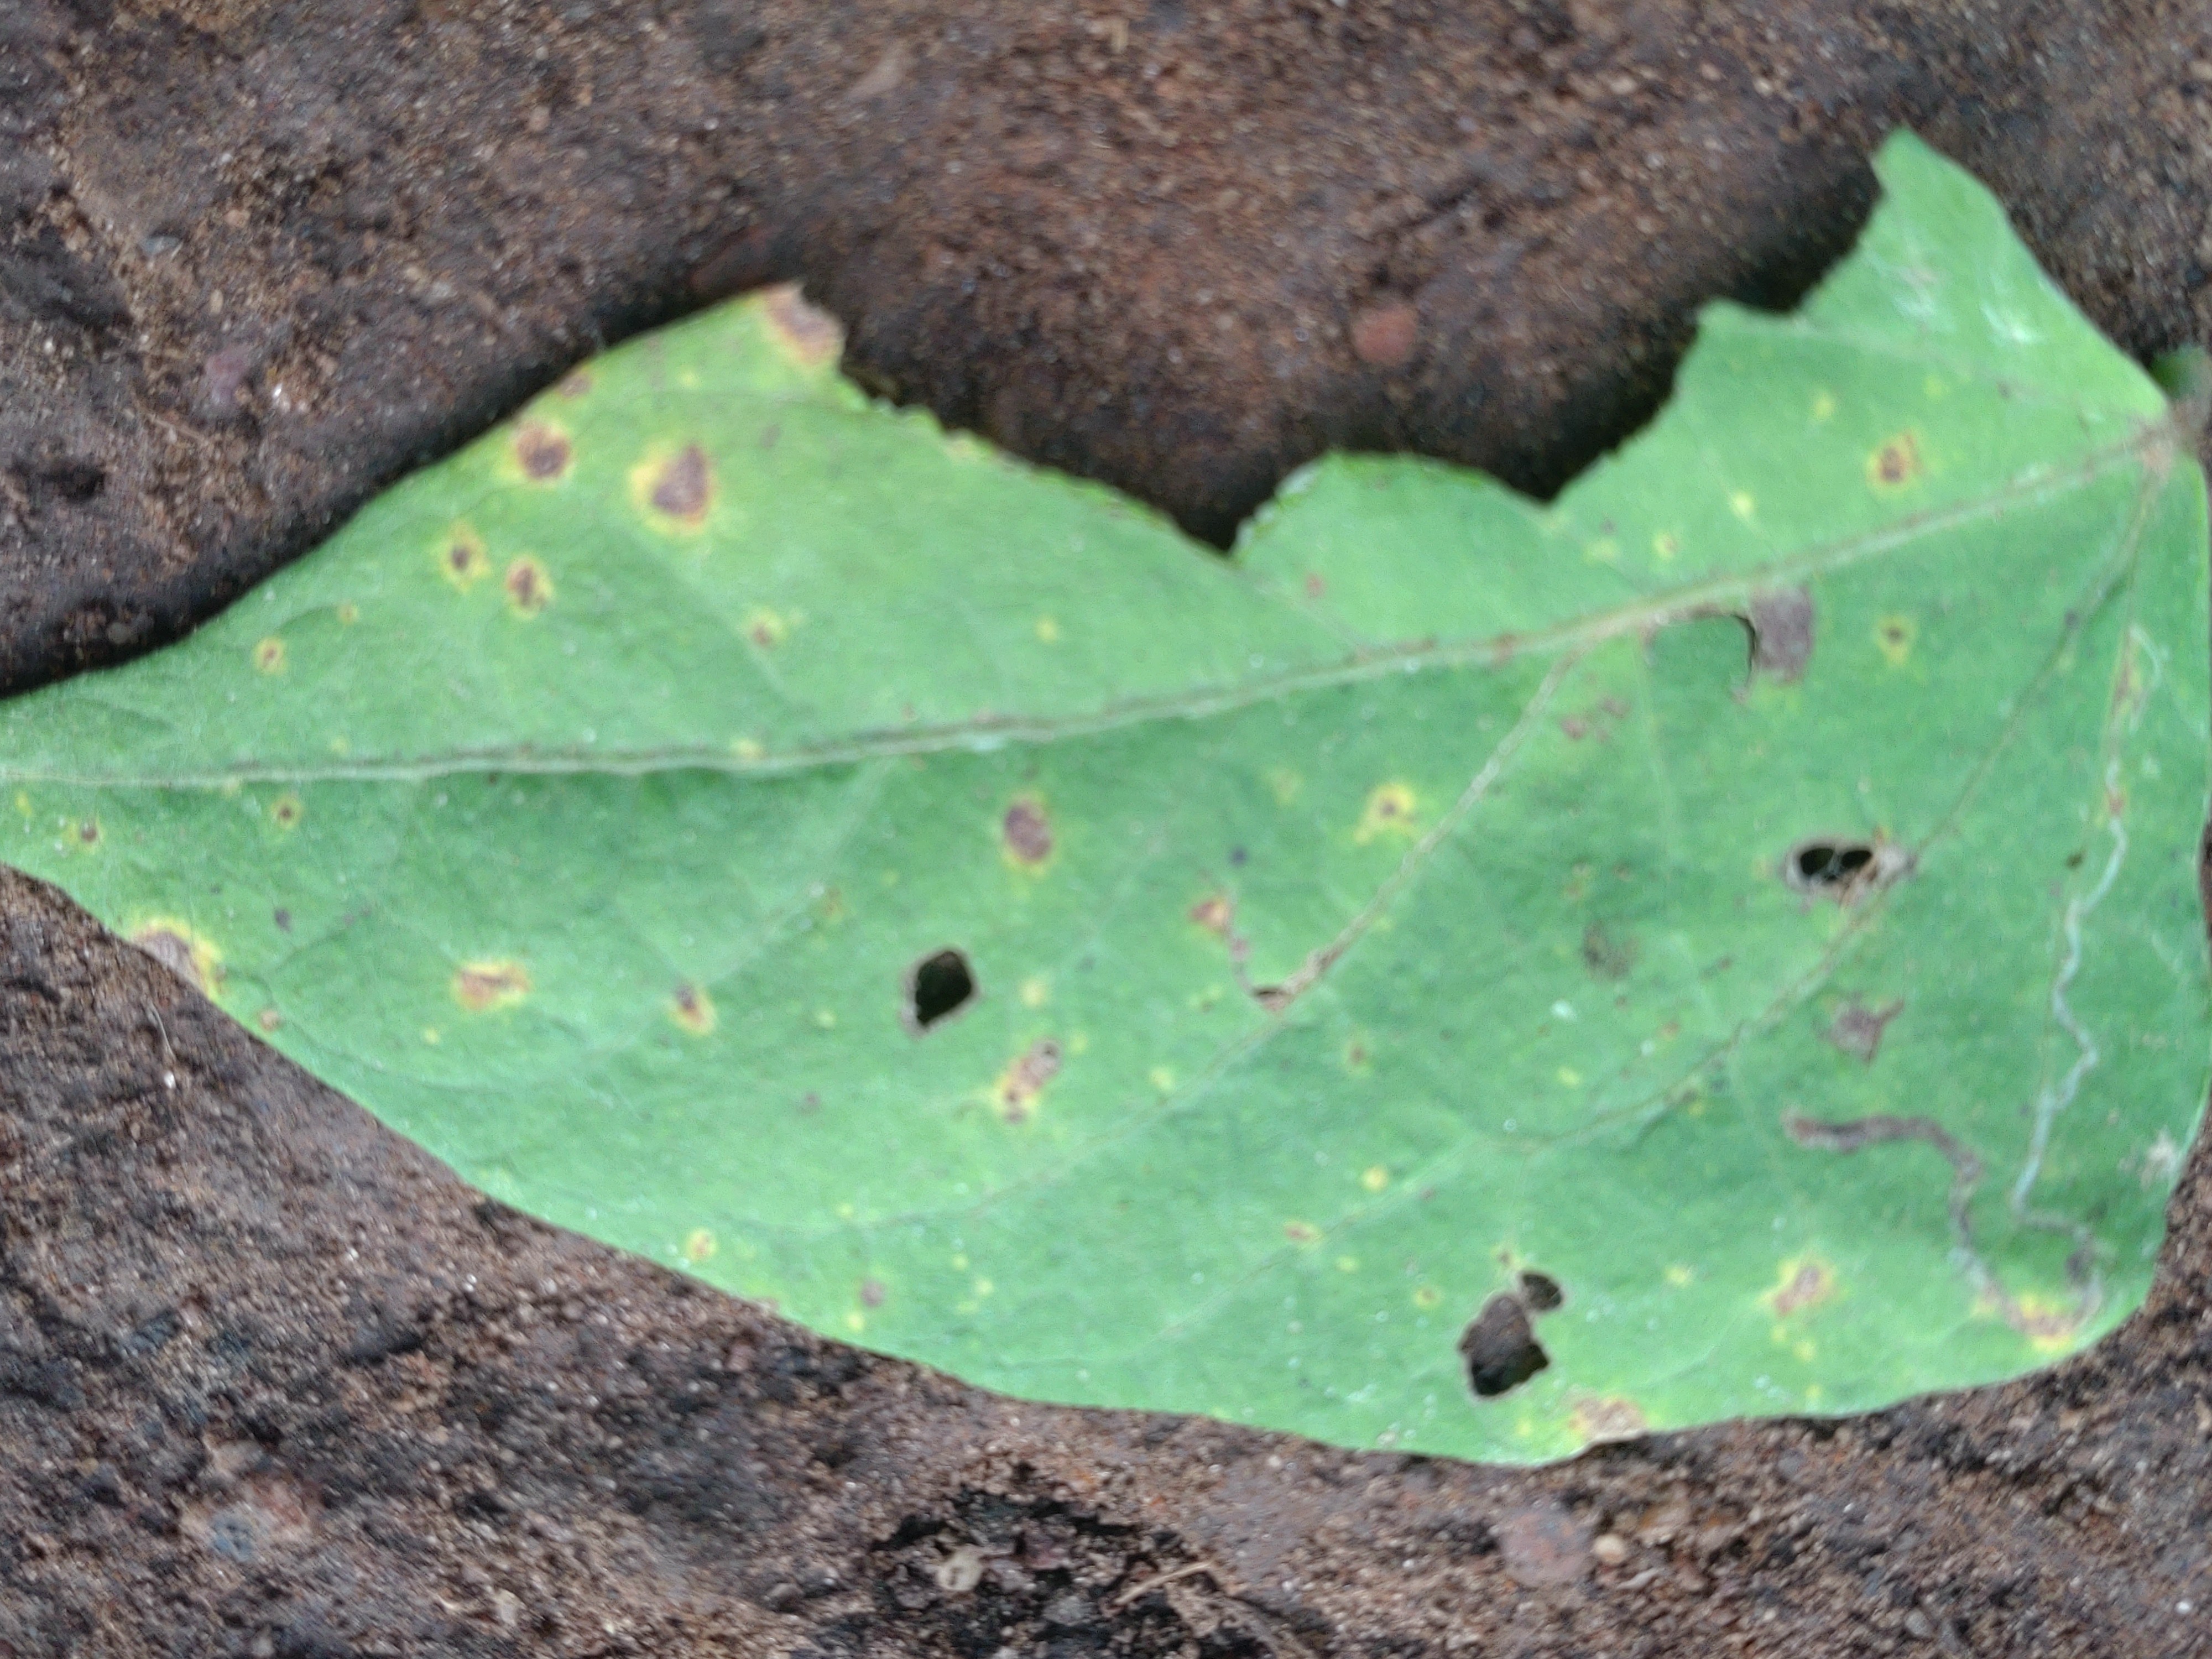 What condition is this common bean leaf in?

anthracnose
